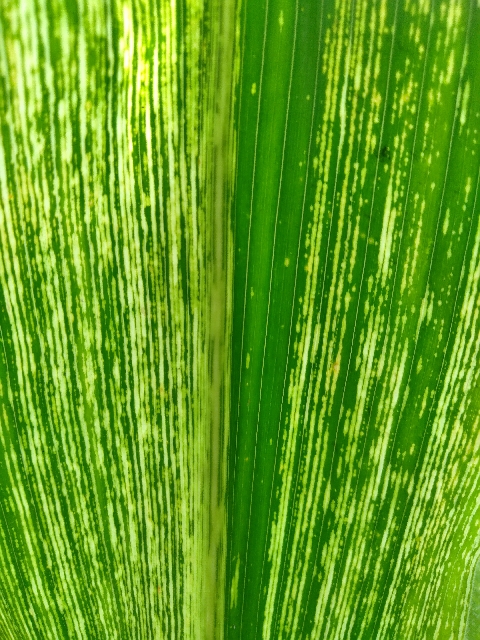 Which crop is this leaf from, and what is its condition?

maize, maize streak virus
